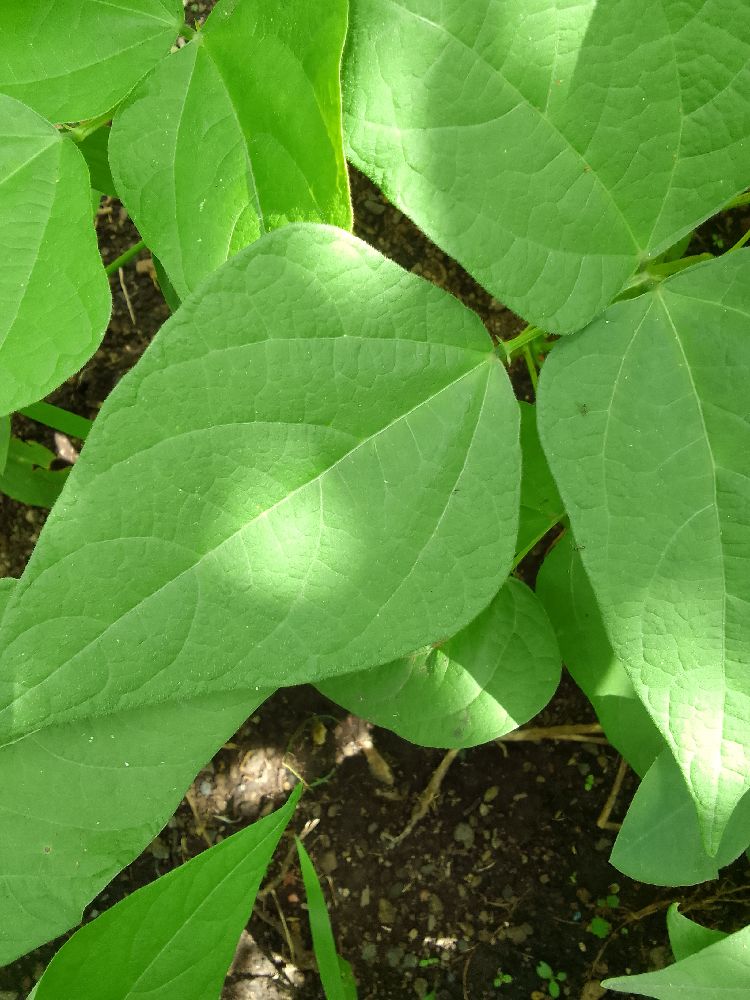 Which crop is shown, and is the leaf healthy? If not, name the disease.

common bean, healthy
